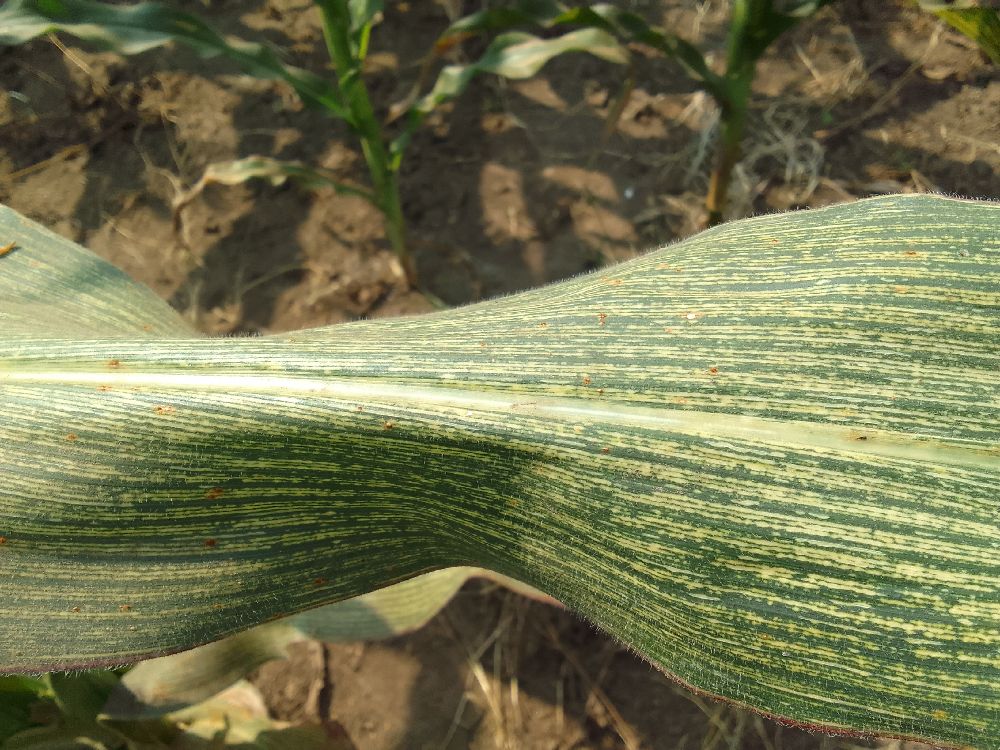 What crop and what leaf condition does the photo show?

maize, maize streak virus
